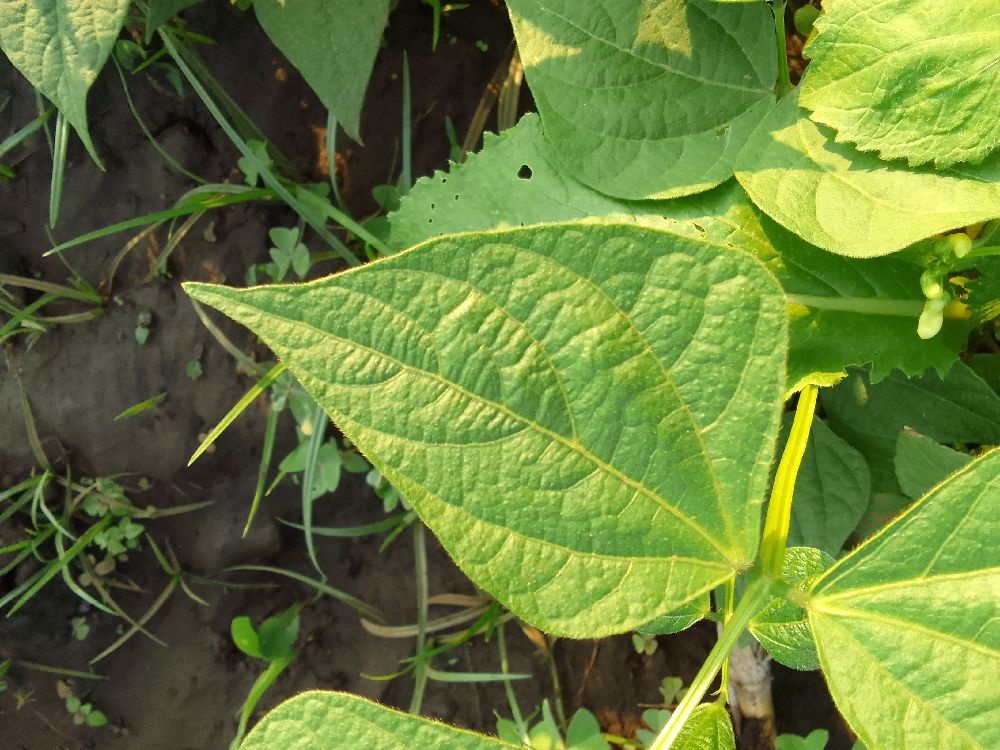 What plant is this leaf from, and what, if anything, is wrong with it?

common bean, healthy
